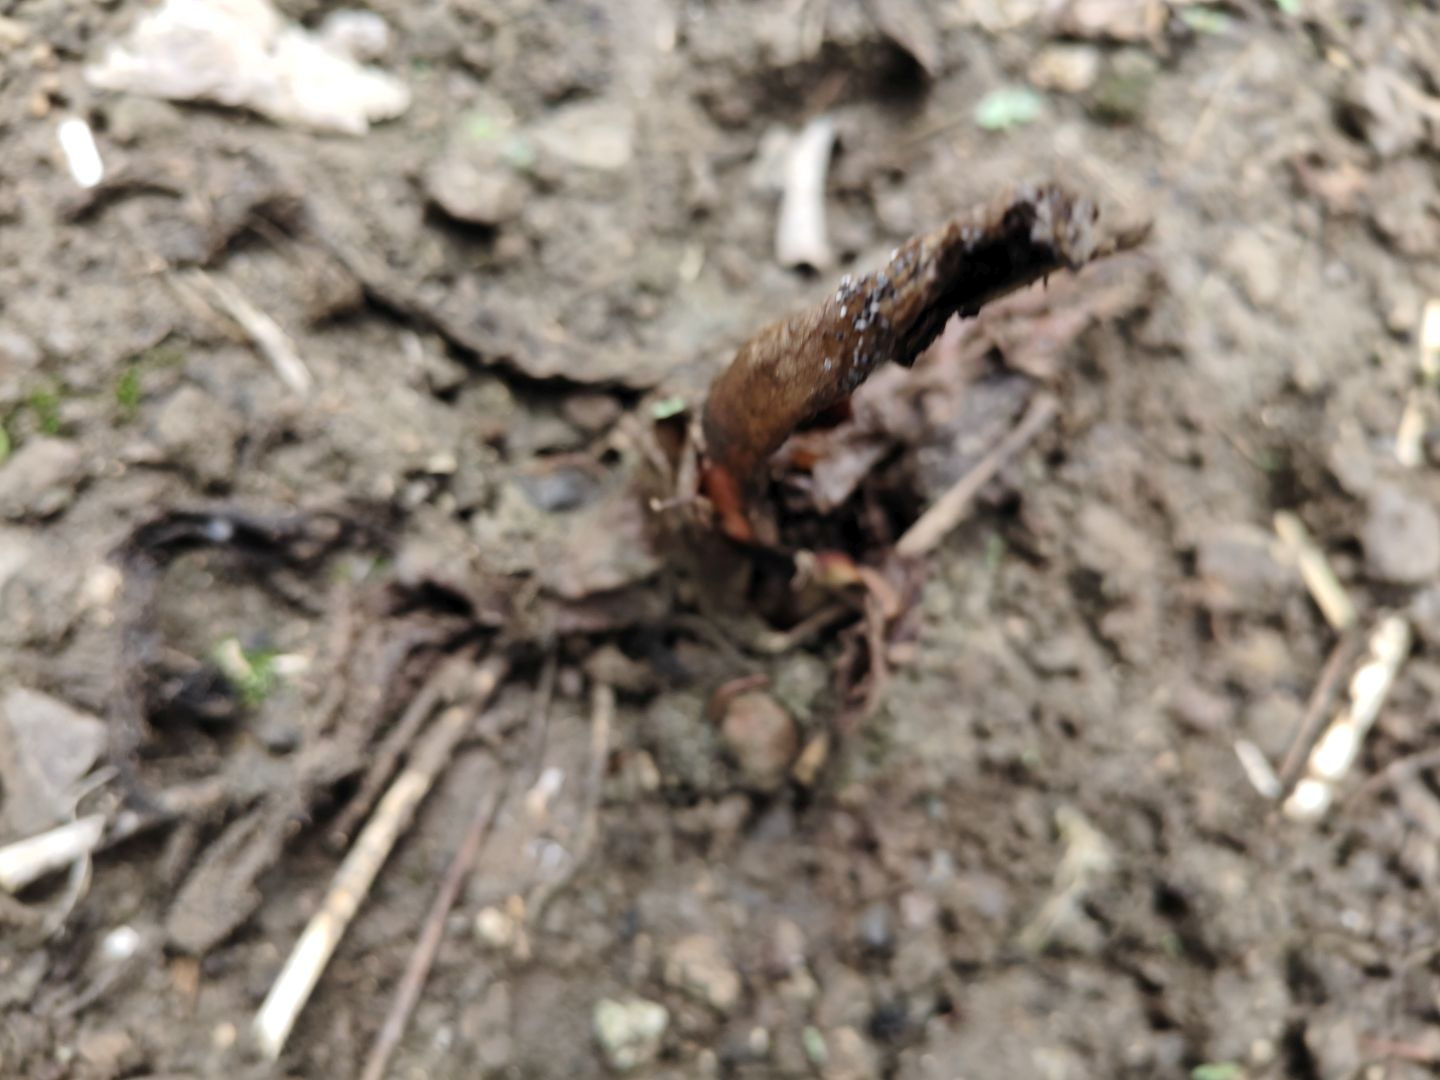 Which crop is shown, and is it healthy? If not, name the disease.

taro, root rot
